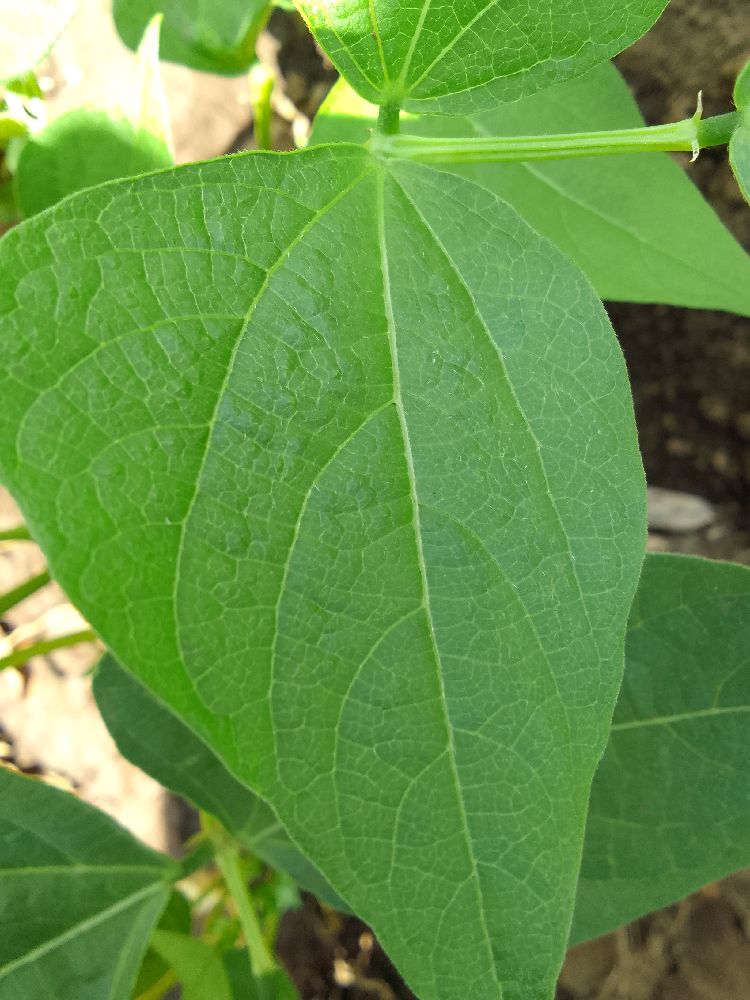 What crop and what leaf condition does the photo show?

common bean, healthy
